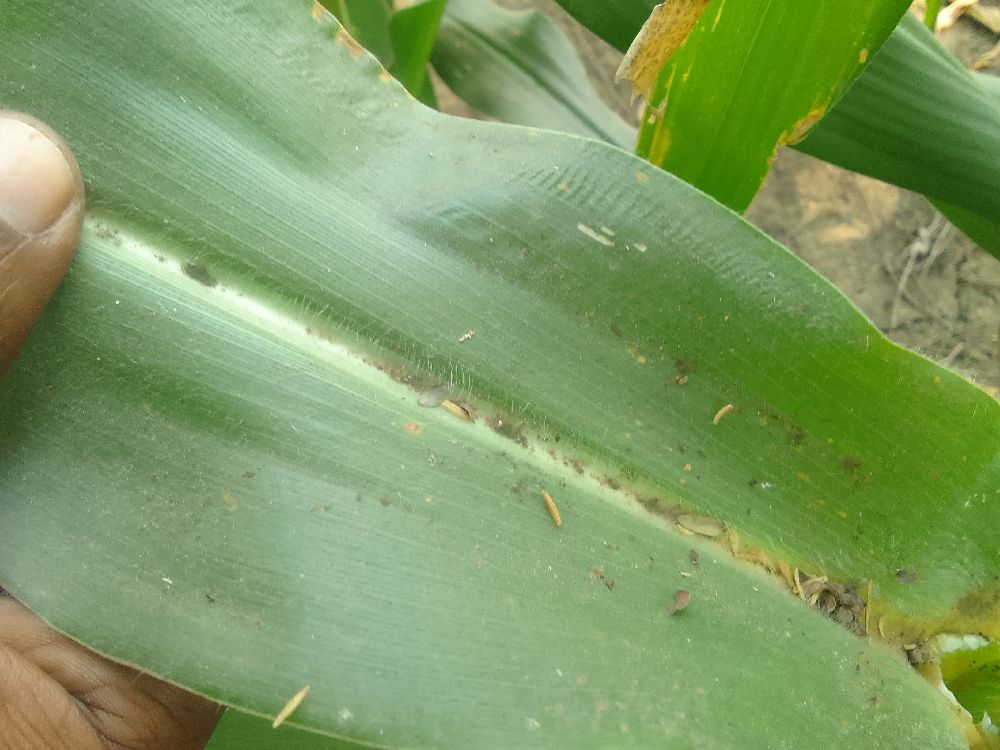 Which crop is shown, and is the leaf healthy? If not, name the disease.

maize, healthy
